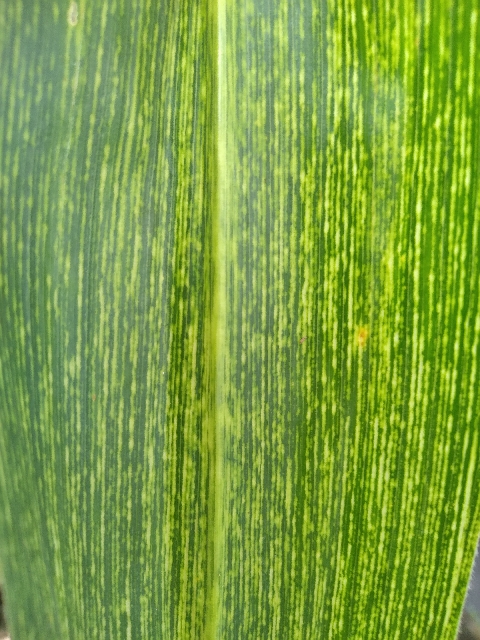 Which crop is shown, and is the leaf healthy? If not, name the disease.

maize, maize streak virus
